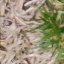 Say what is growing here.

grass
